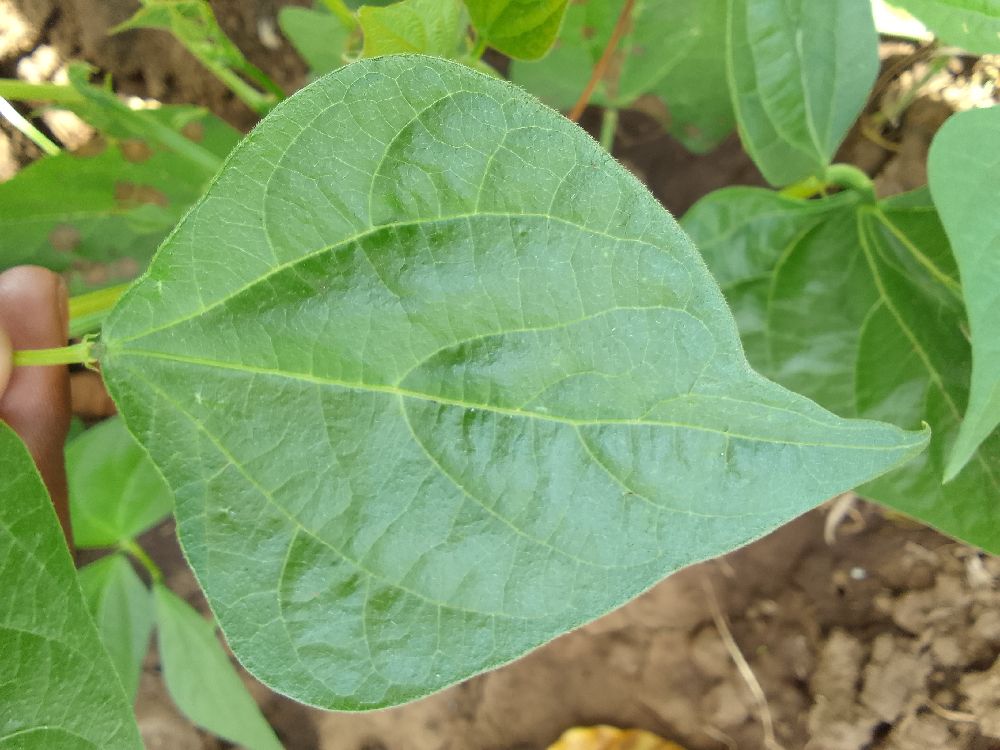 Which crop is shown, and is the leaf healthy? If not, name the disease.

common bean, healthy
